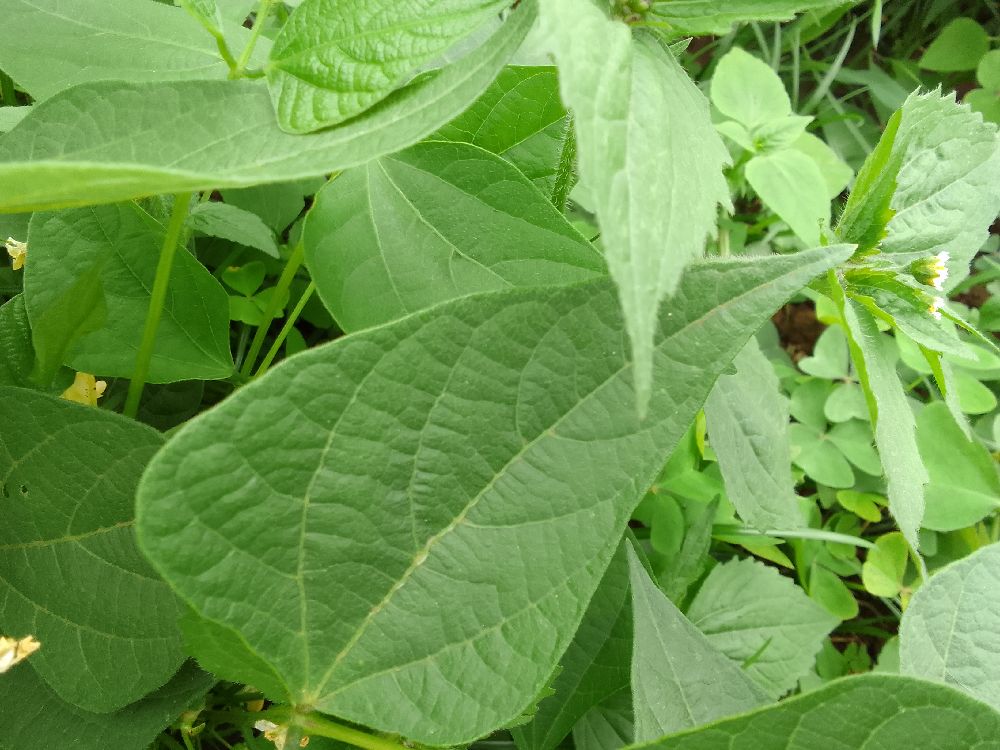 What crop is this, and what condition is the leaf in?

common bean, healthy
